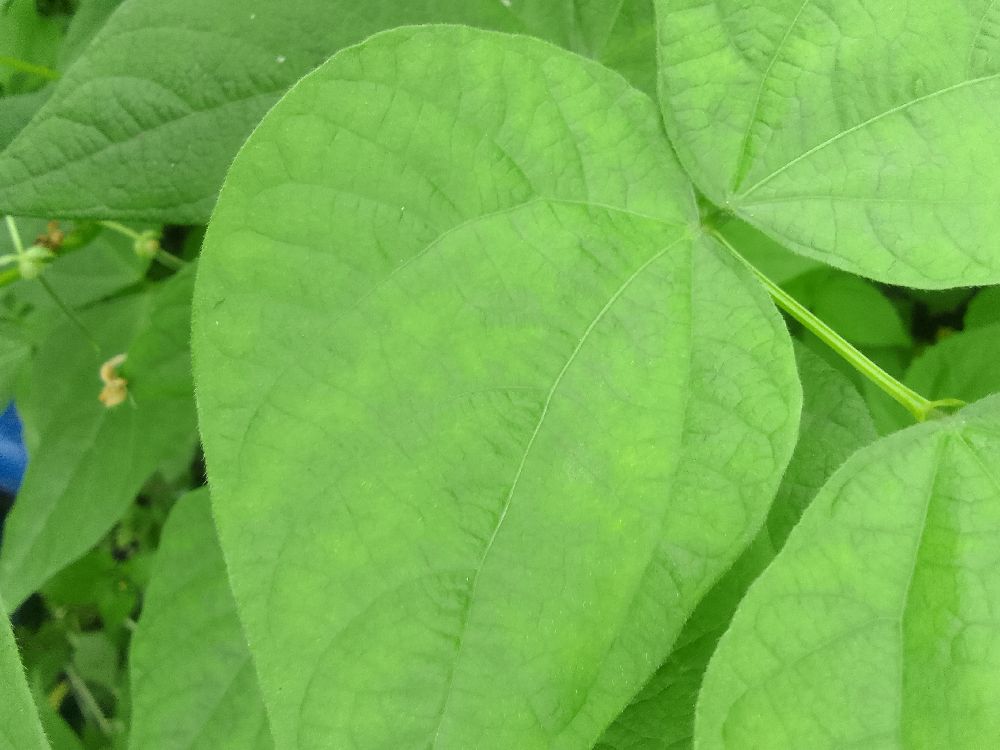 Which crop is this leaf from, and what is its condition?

common bean, healthy
